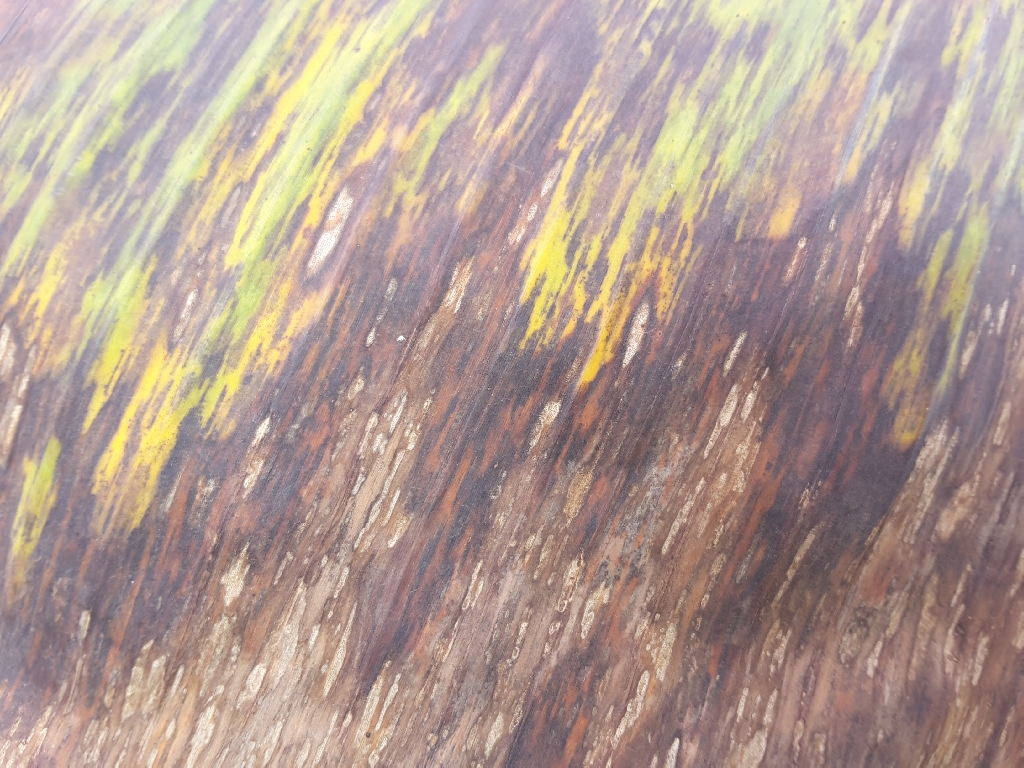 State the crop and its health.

banana, black sigatoka
